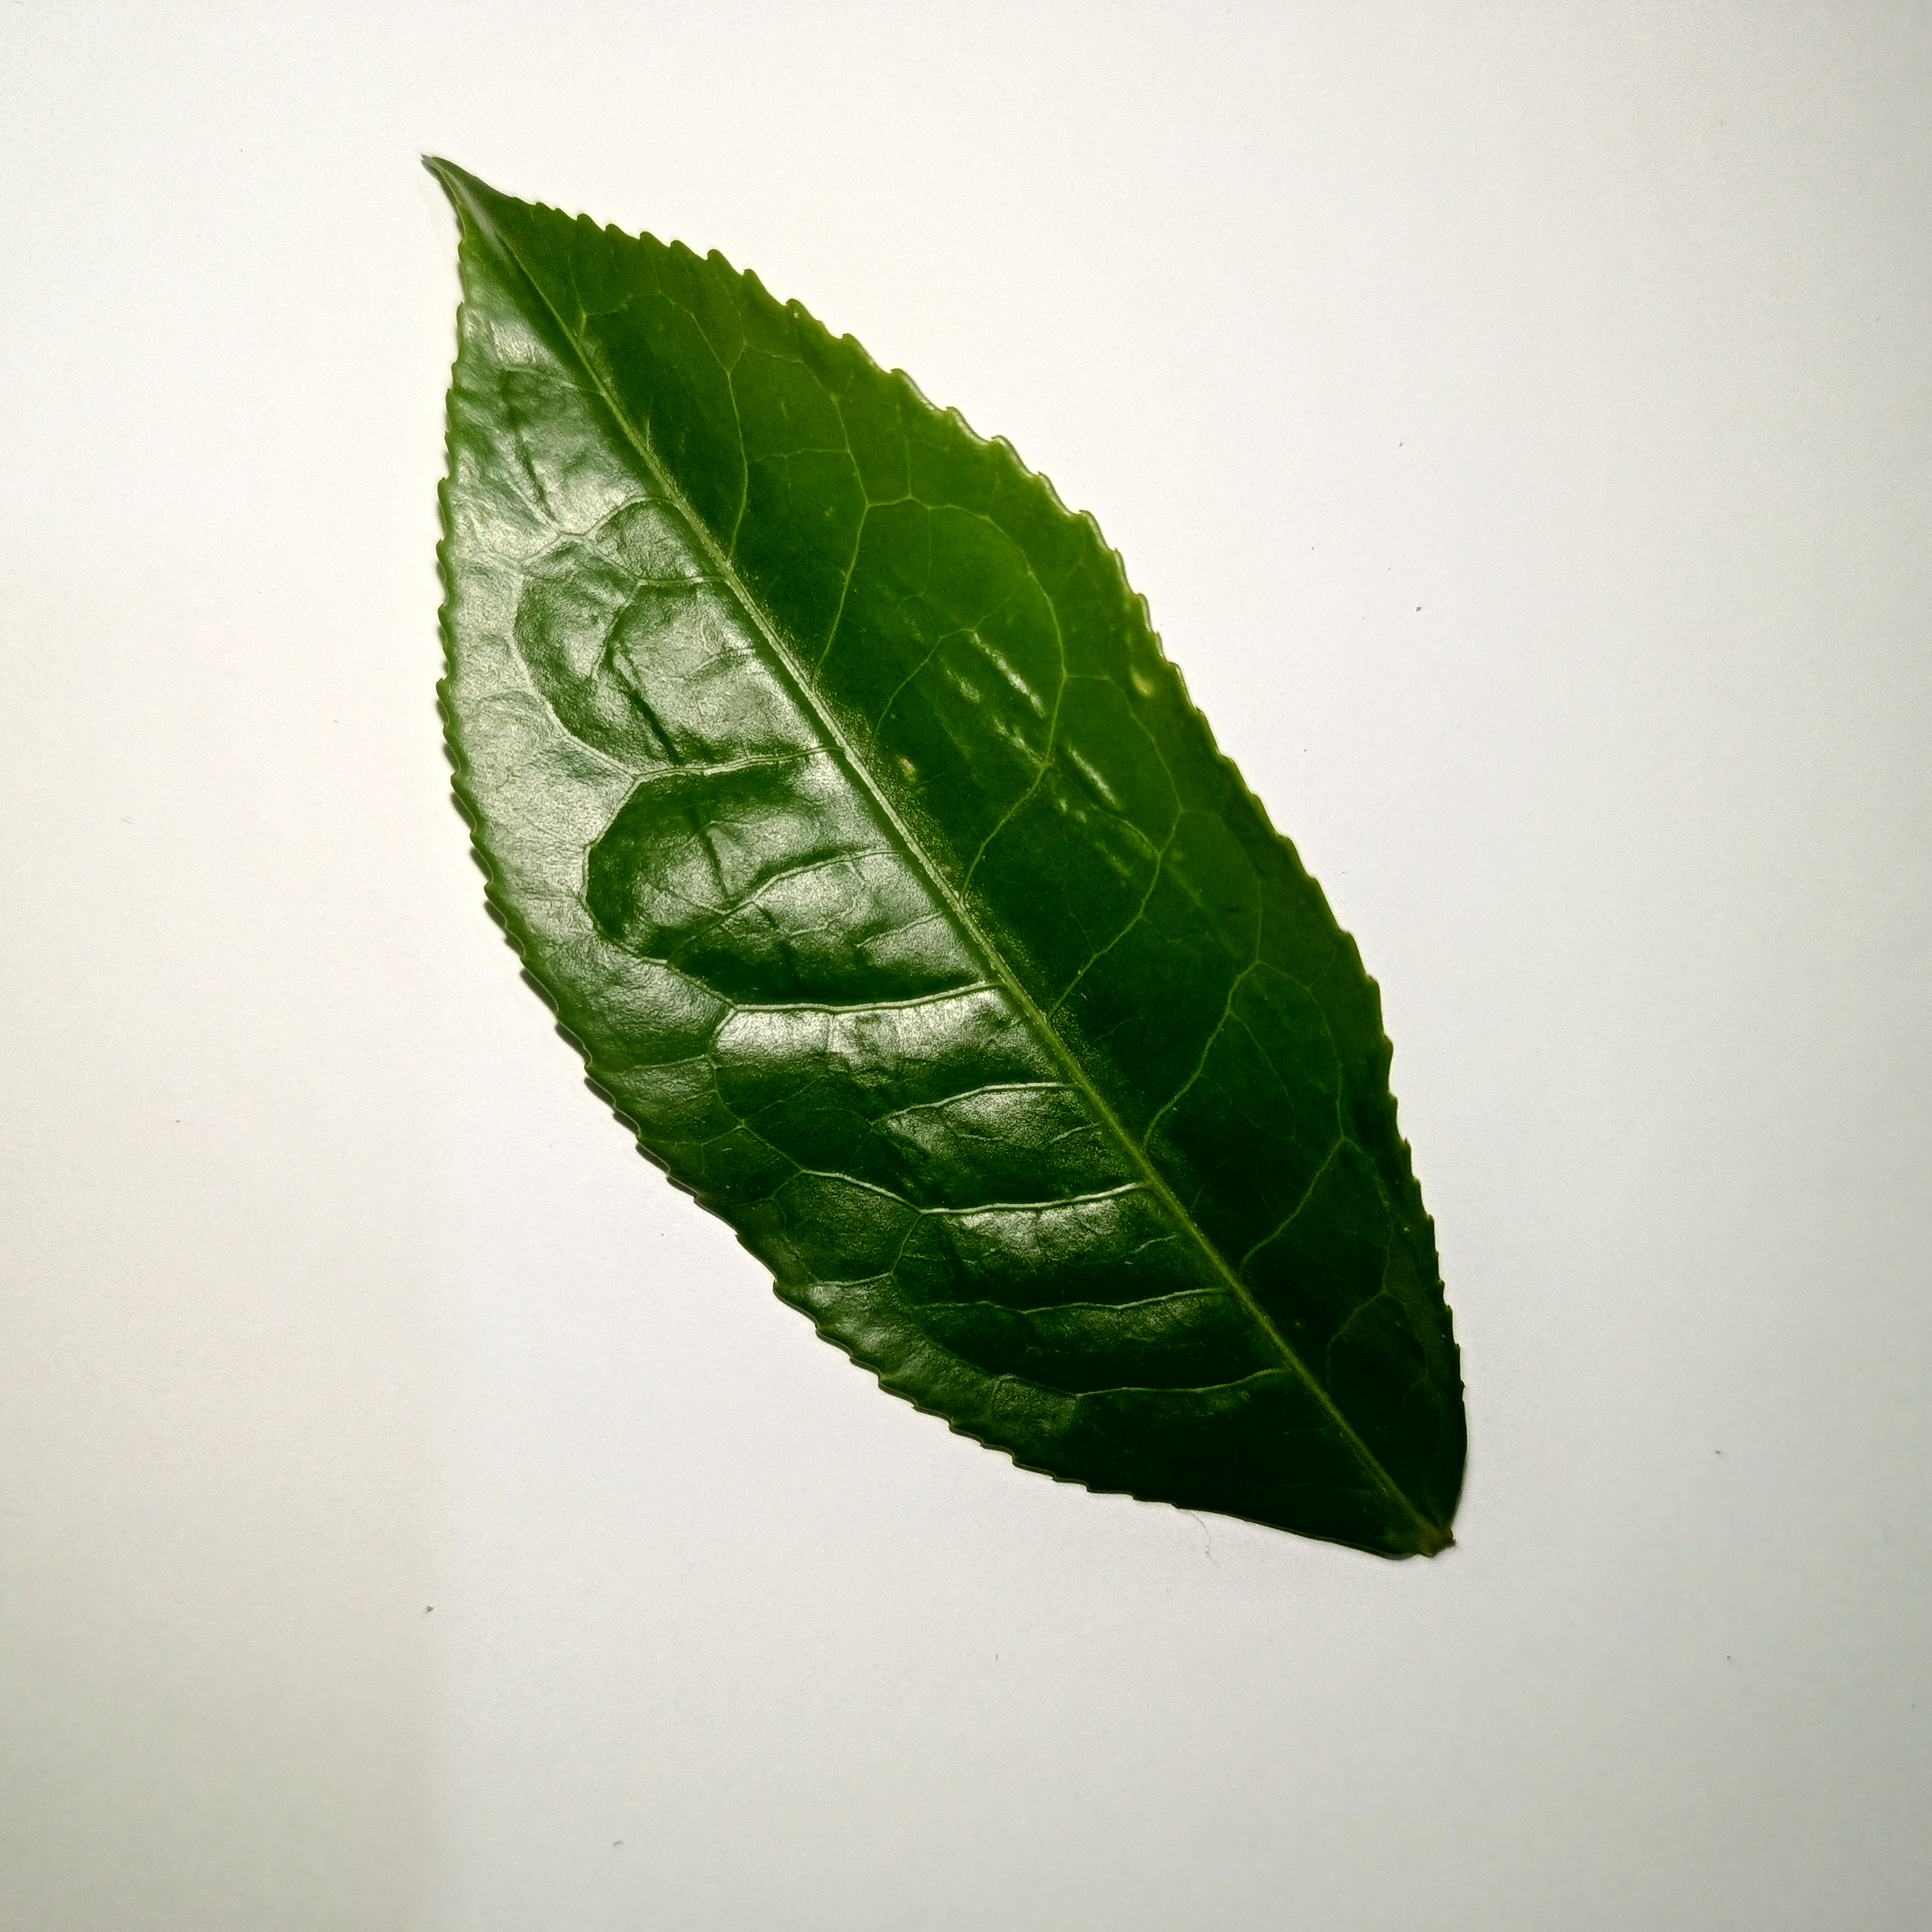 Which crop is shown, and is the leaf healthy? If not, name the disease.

tea, healthy
